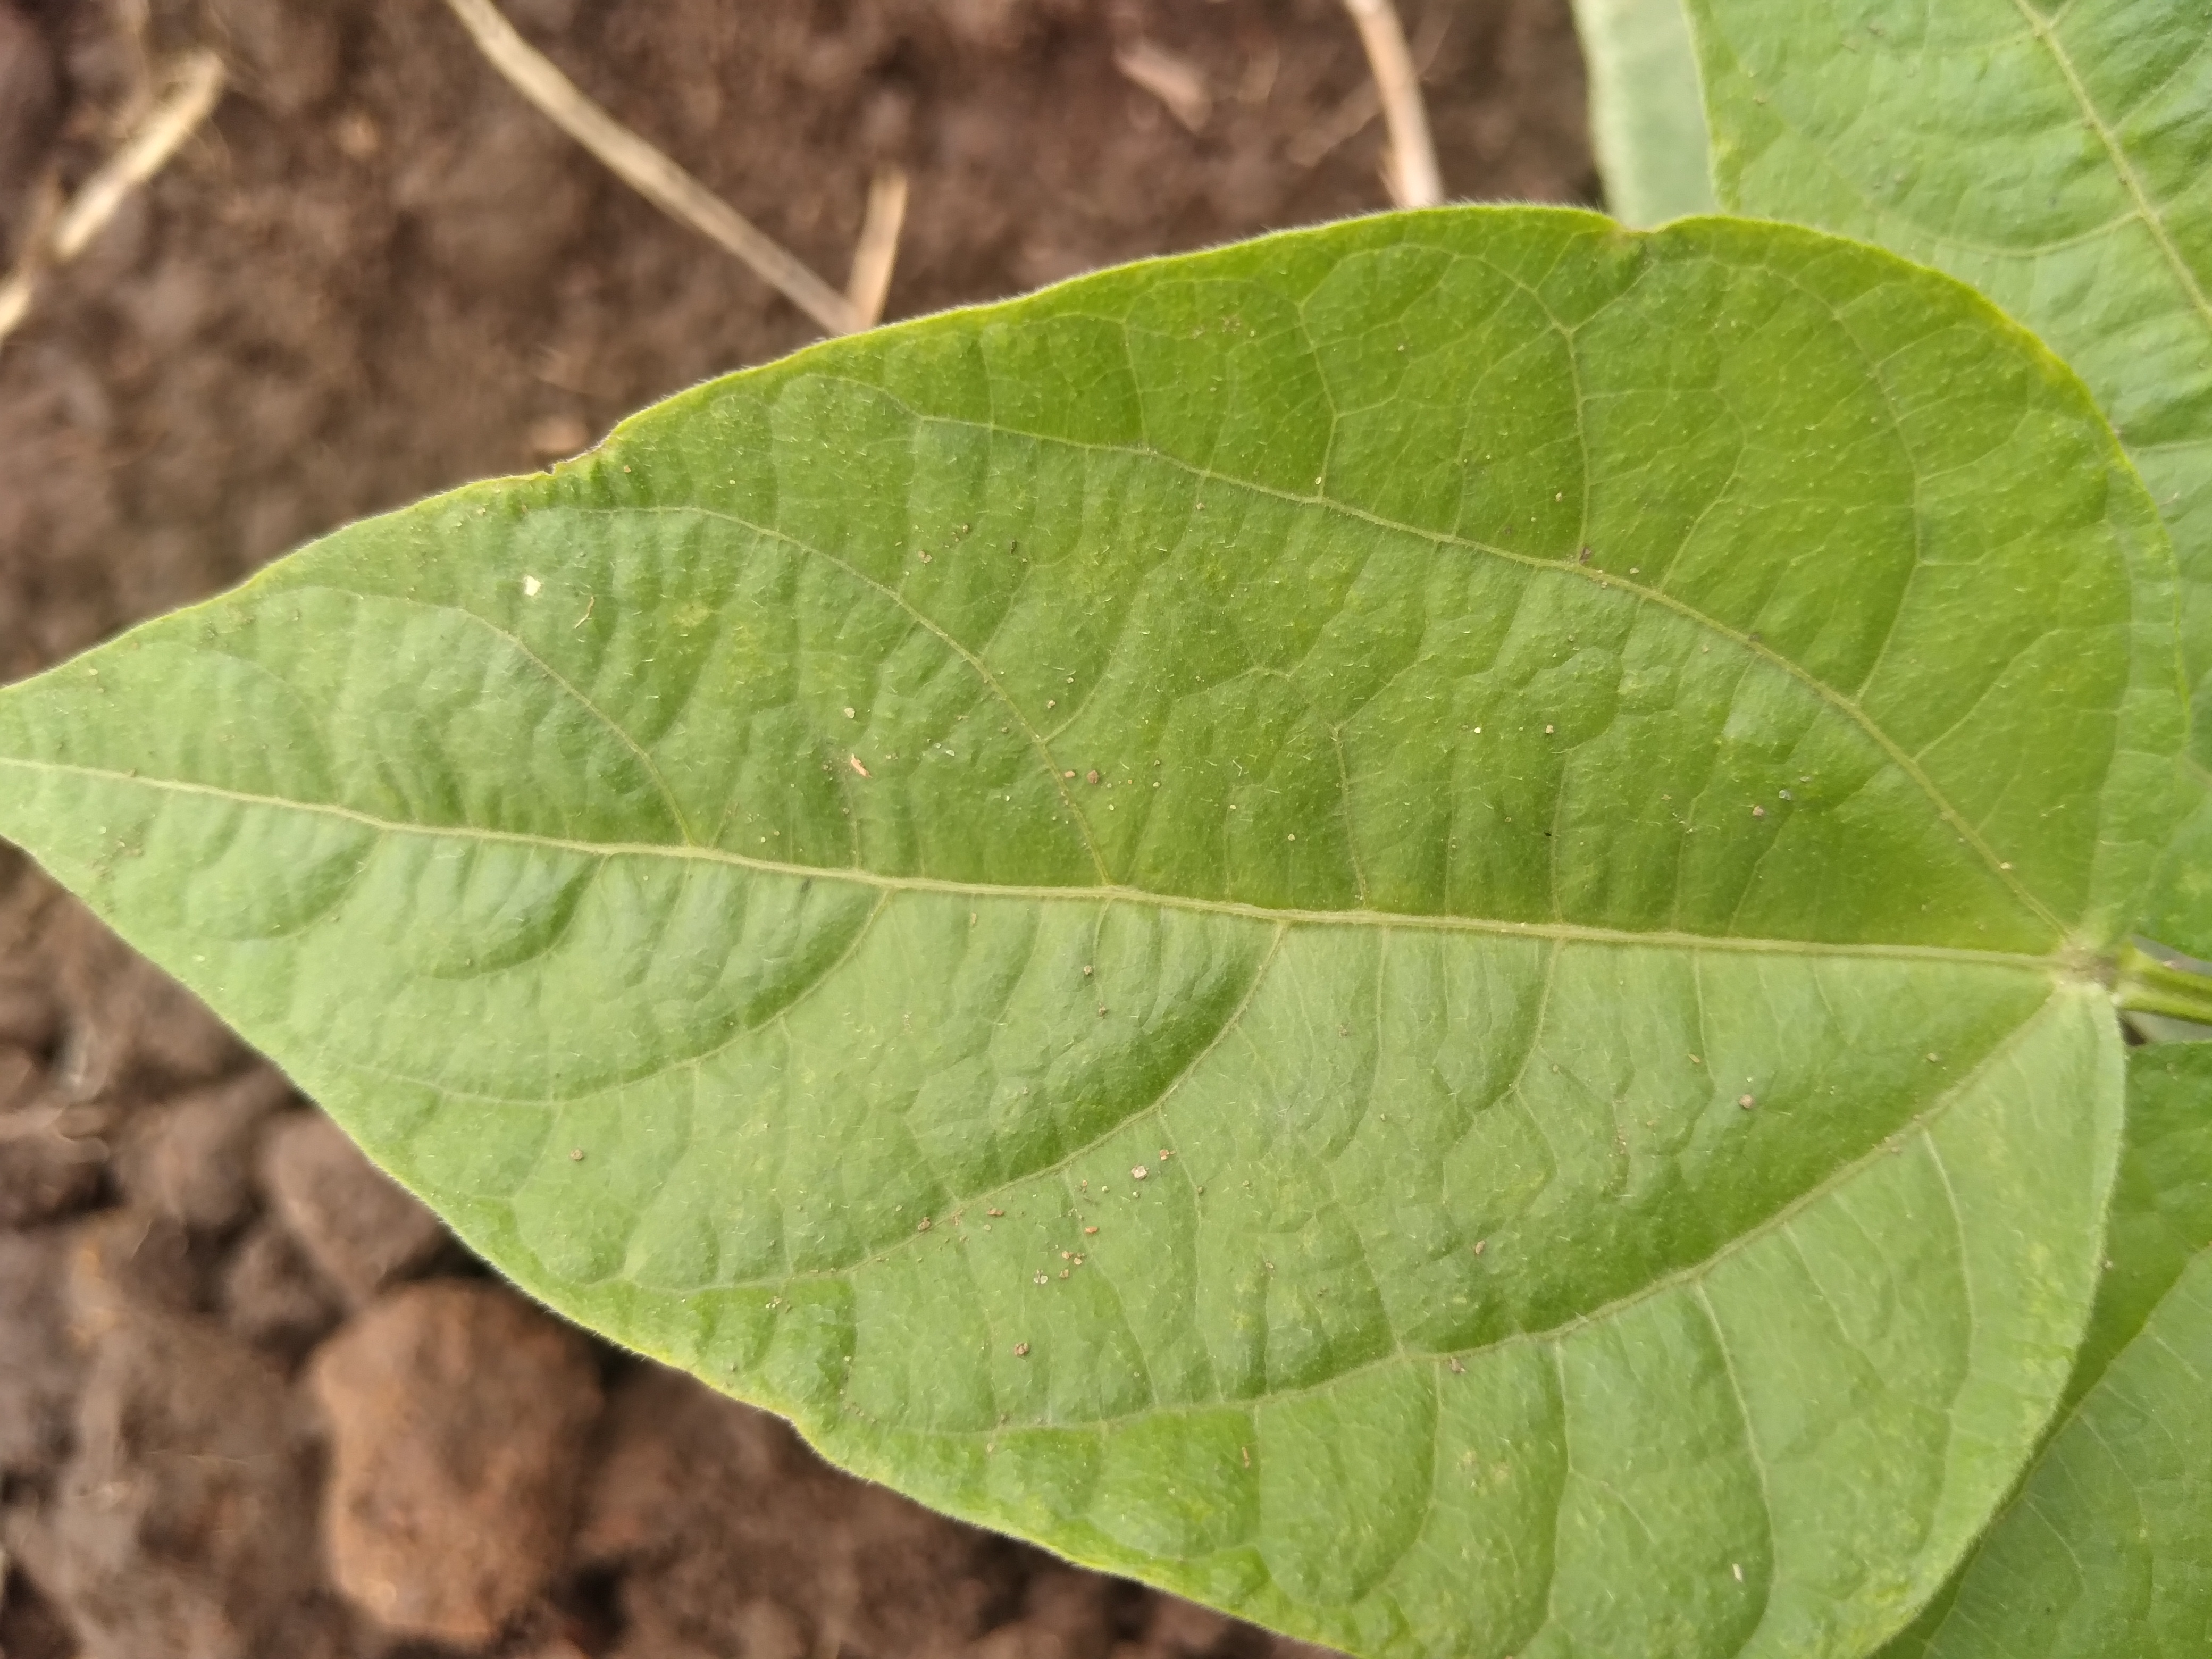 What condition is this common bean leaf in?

healthy
